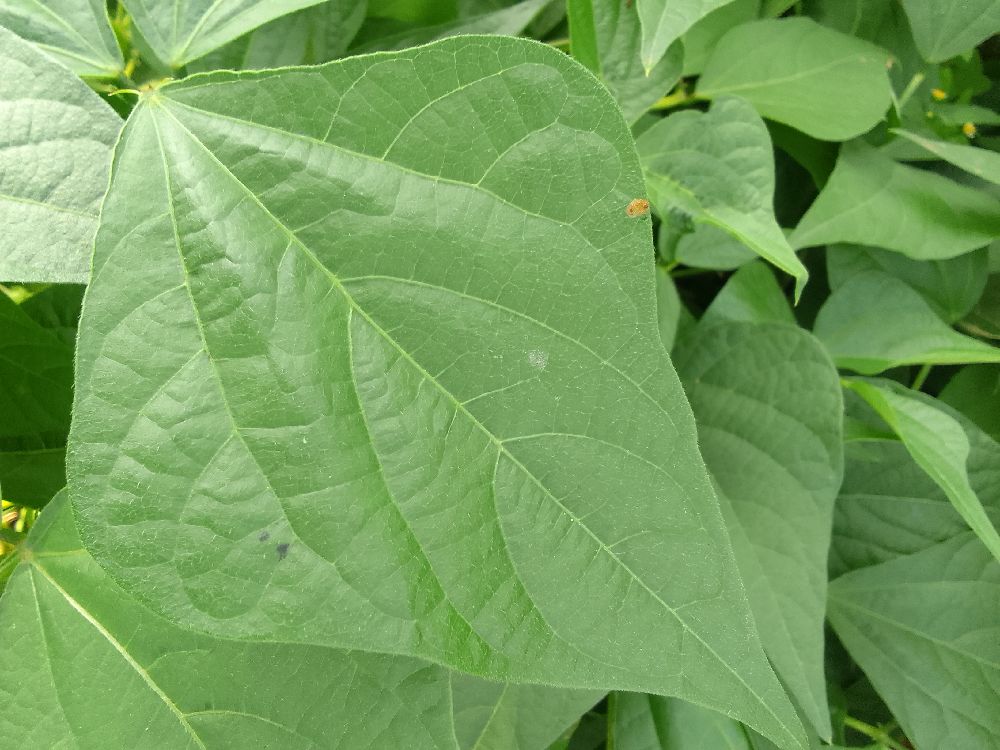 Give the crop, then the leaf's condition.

common bean, healthy
